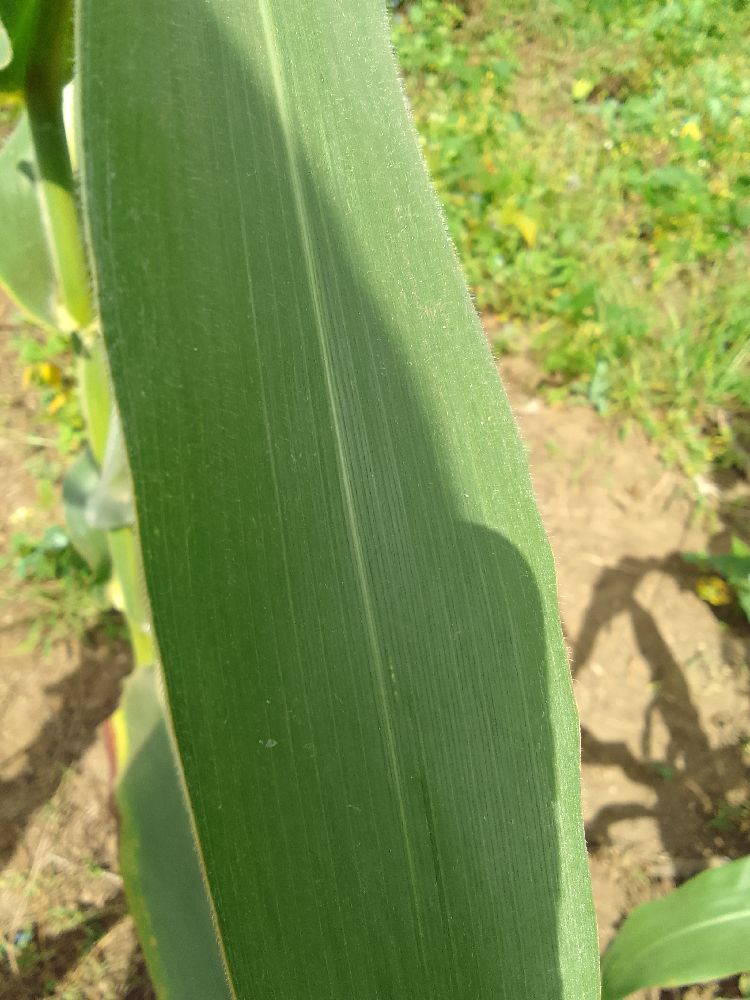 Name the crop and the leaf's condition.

maize, healthy
